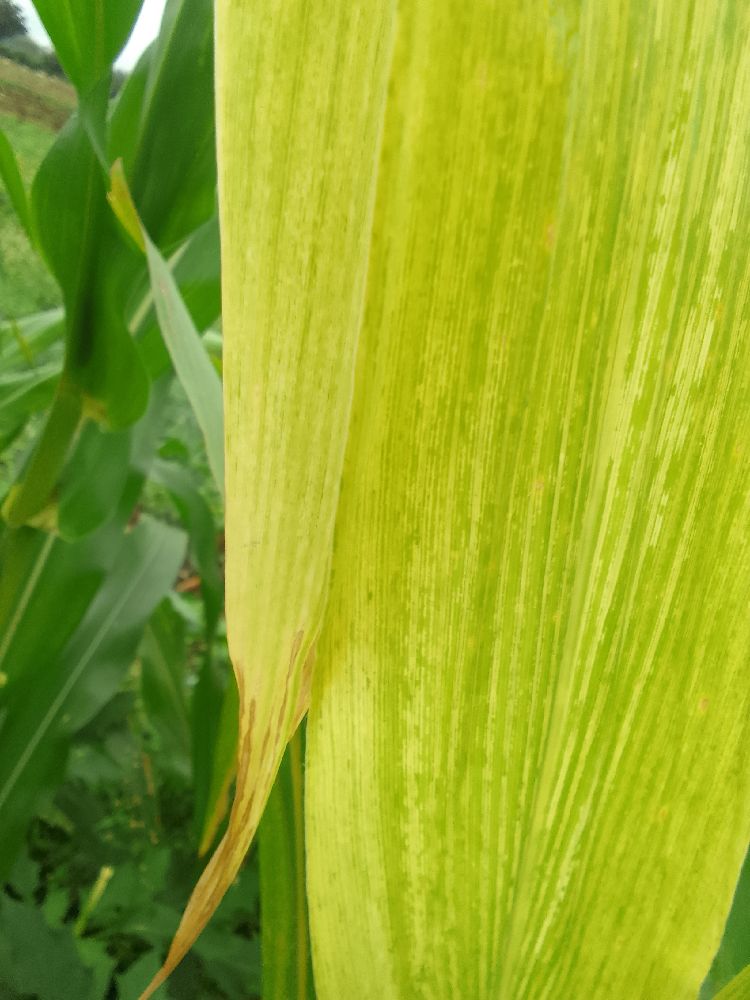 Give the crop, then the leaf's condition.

maize, maize lethal necrosis
